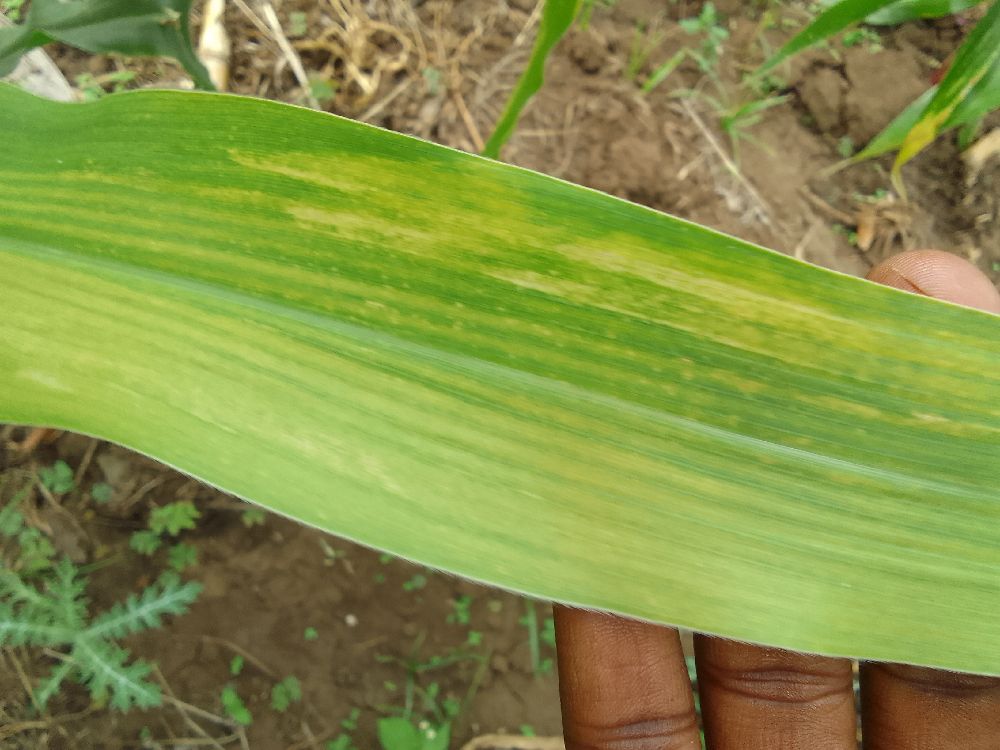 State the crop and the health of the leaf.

maize, maize lethal necrosis
